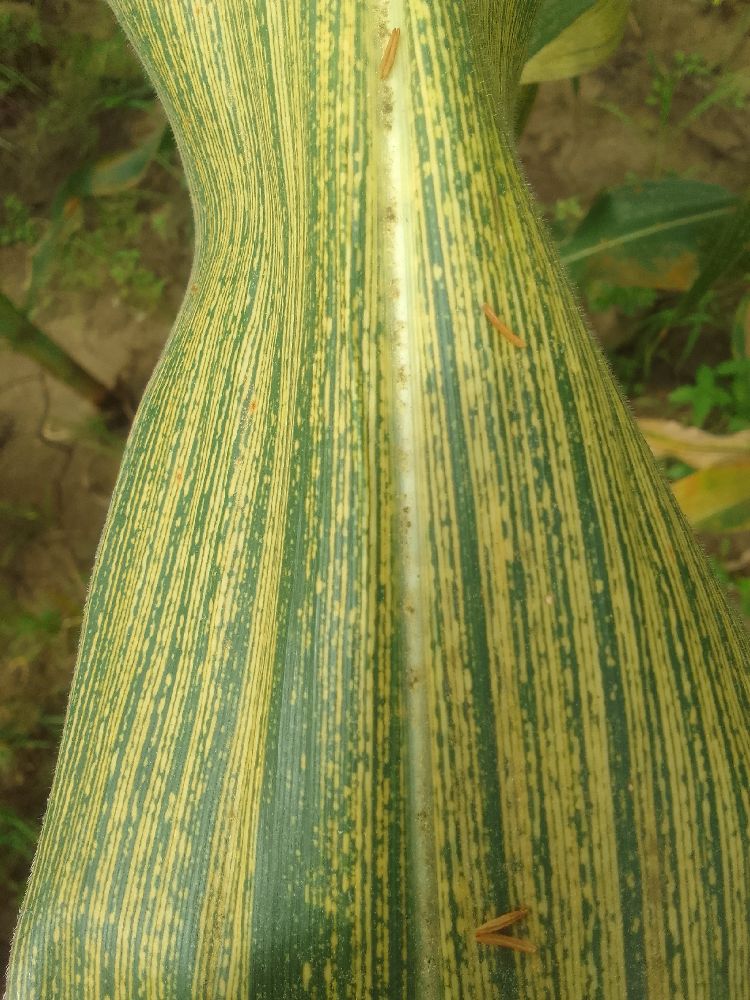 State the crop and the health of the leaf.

maize, maize streak virus
